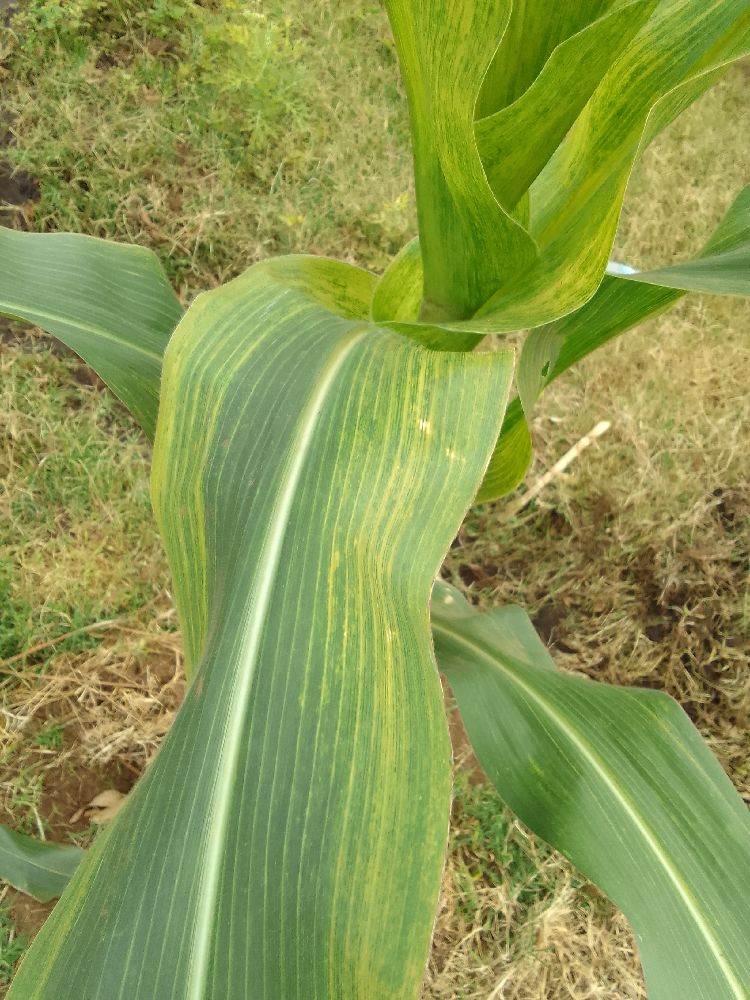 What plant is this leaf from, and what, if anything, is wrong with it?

maize, maize lethal necrosis
